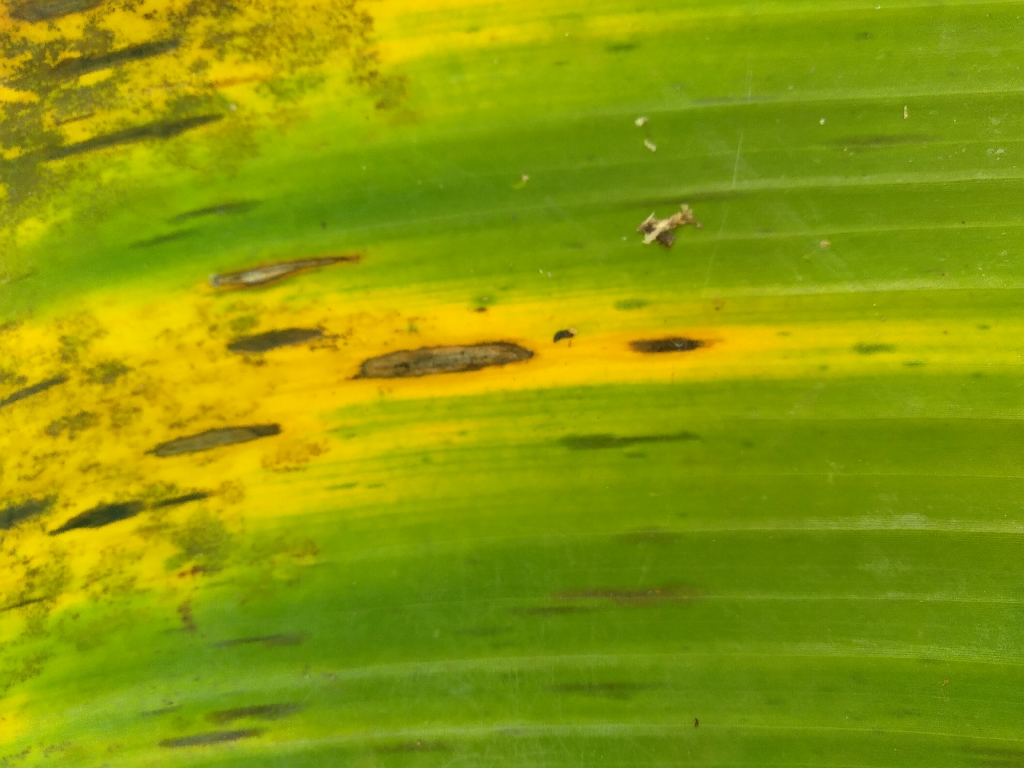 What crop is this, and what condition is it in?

banana, black sigatoka
